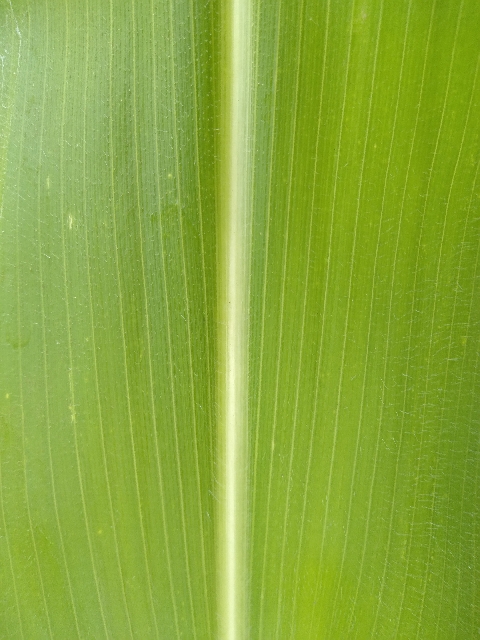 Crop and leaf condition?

maize, healthy
